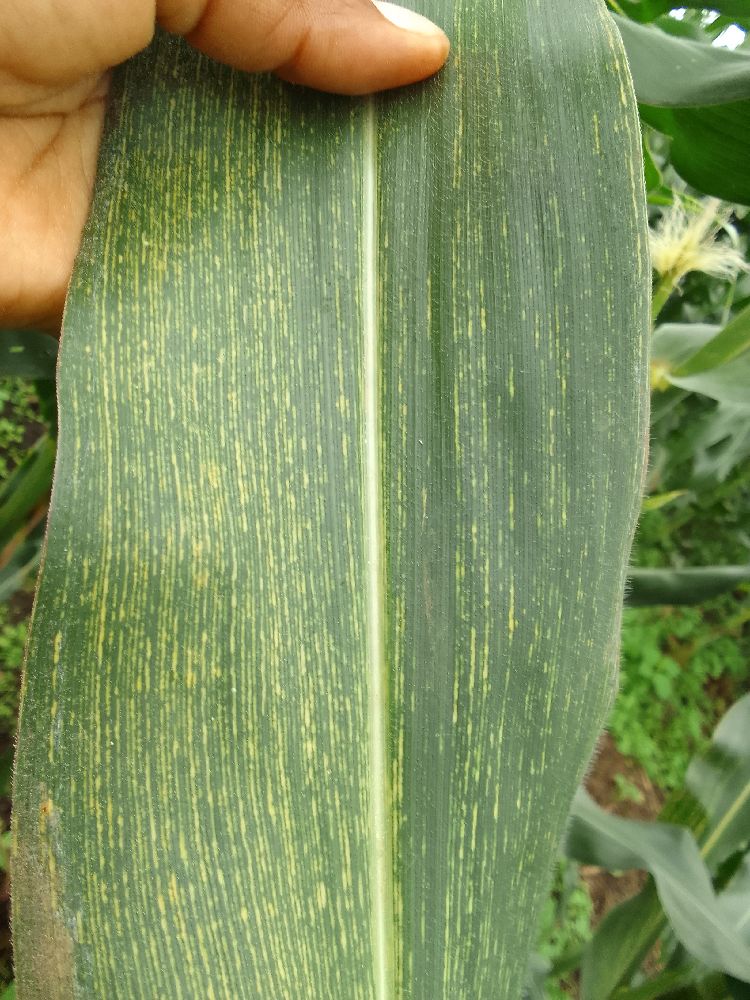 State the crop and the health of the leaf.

maize, maize streak virus
